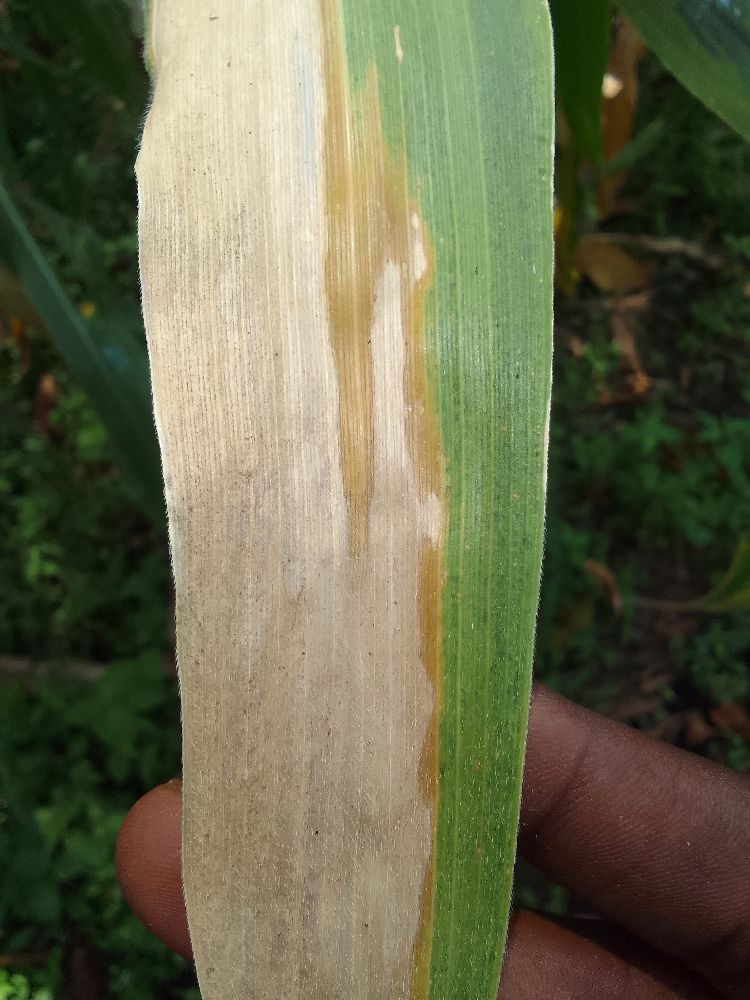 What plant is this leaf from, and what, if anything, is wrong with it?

maize, maize lethal necrosis
